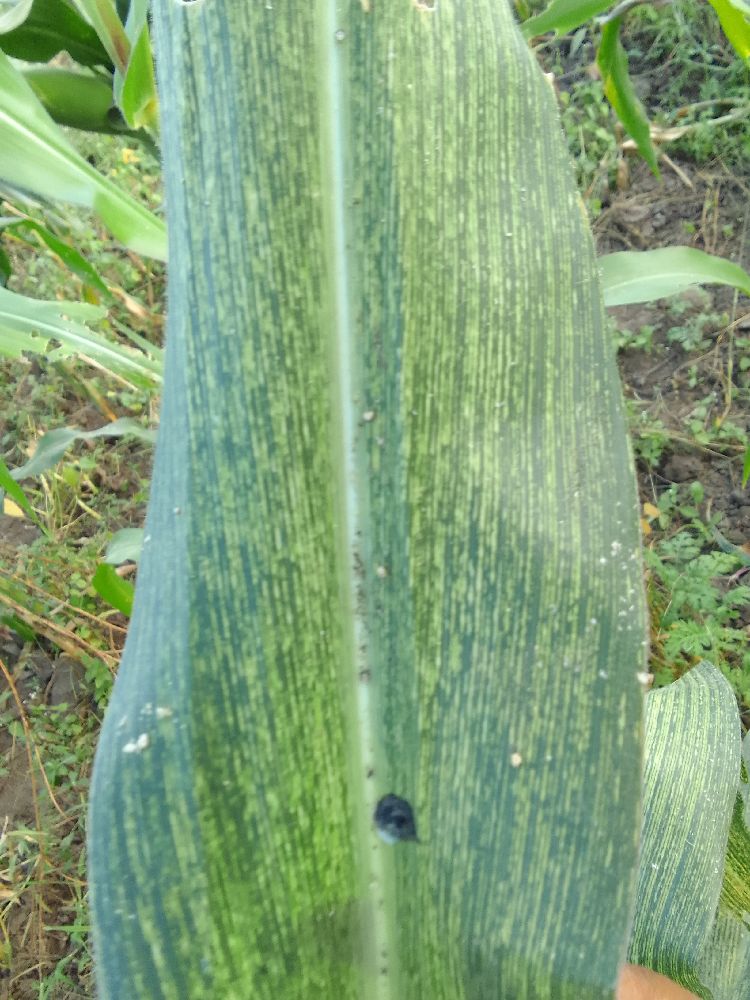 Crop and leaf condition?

maize, maize streak virus
